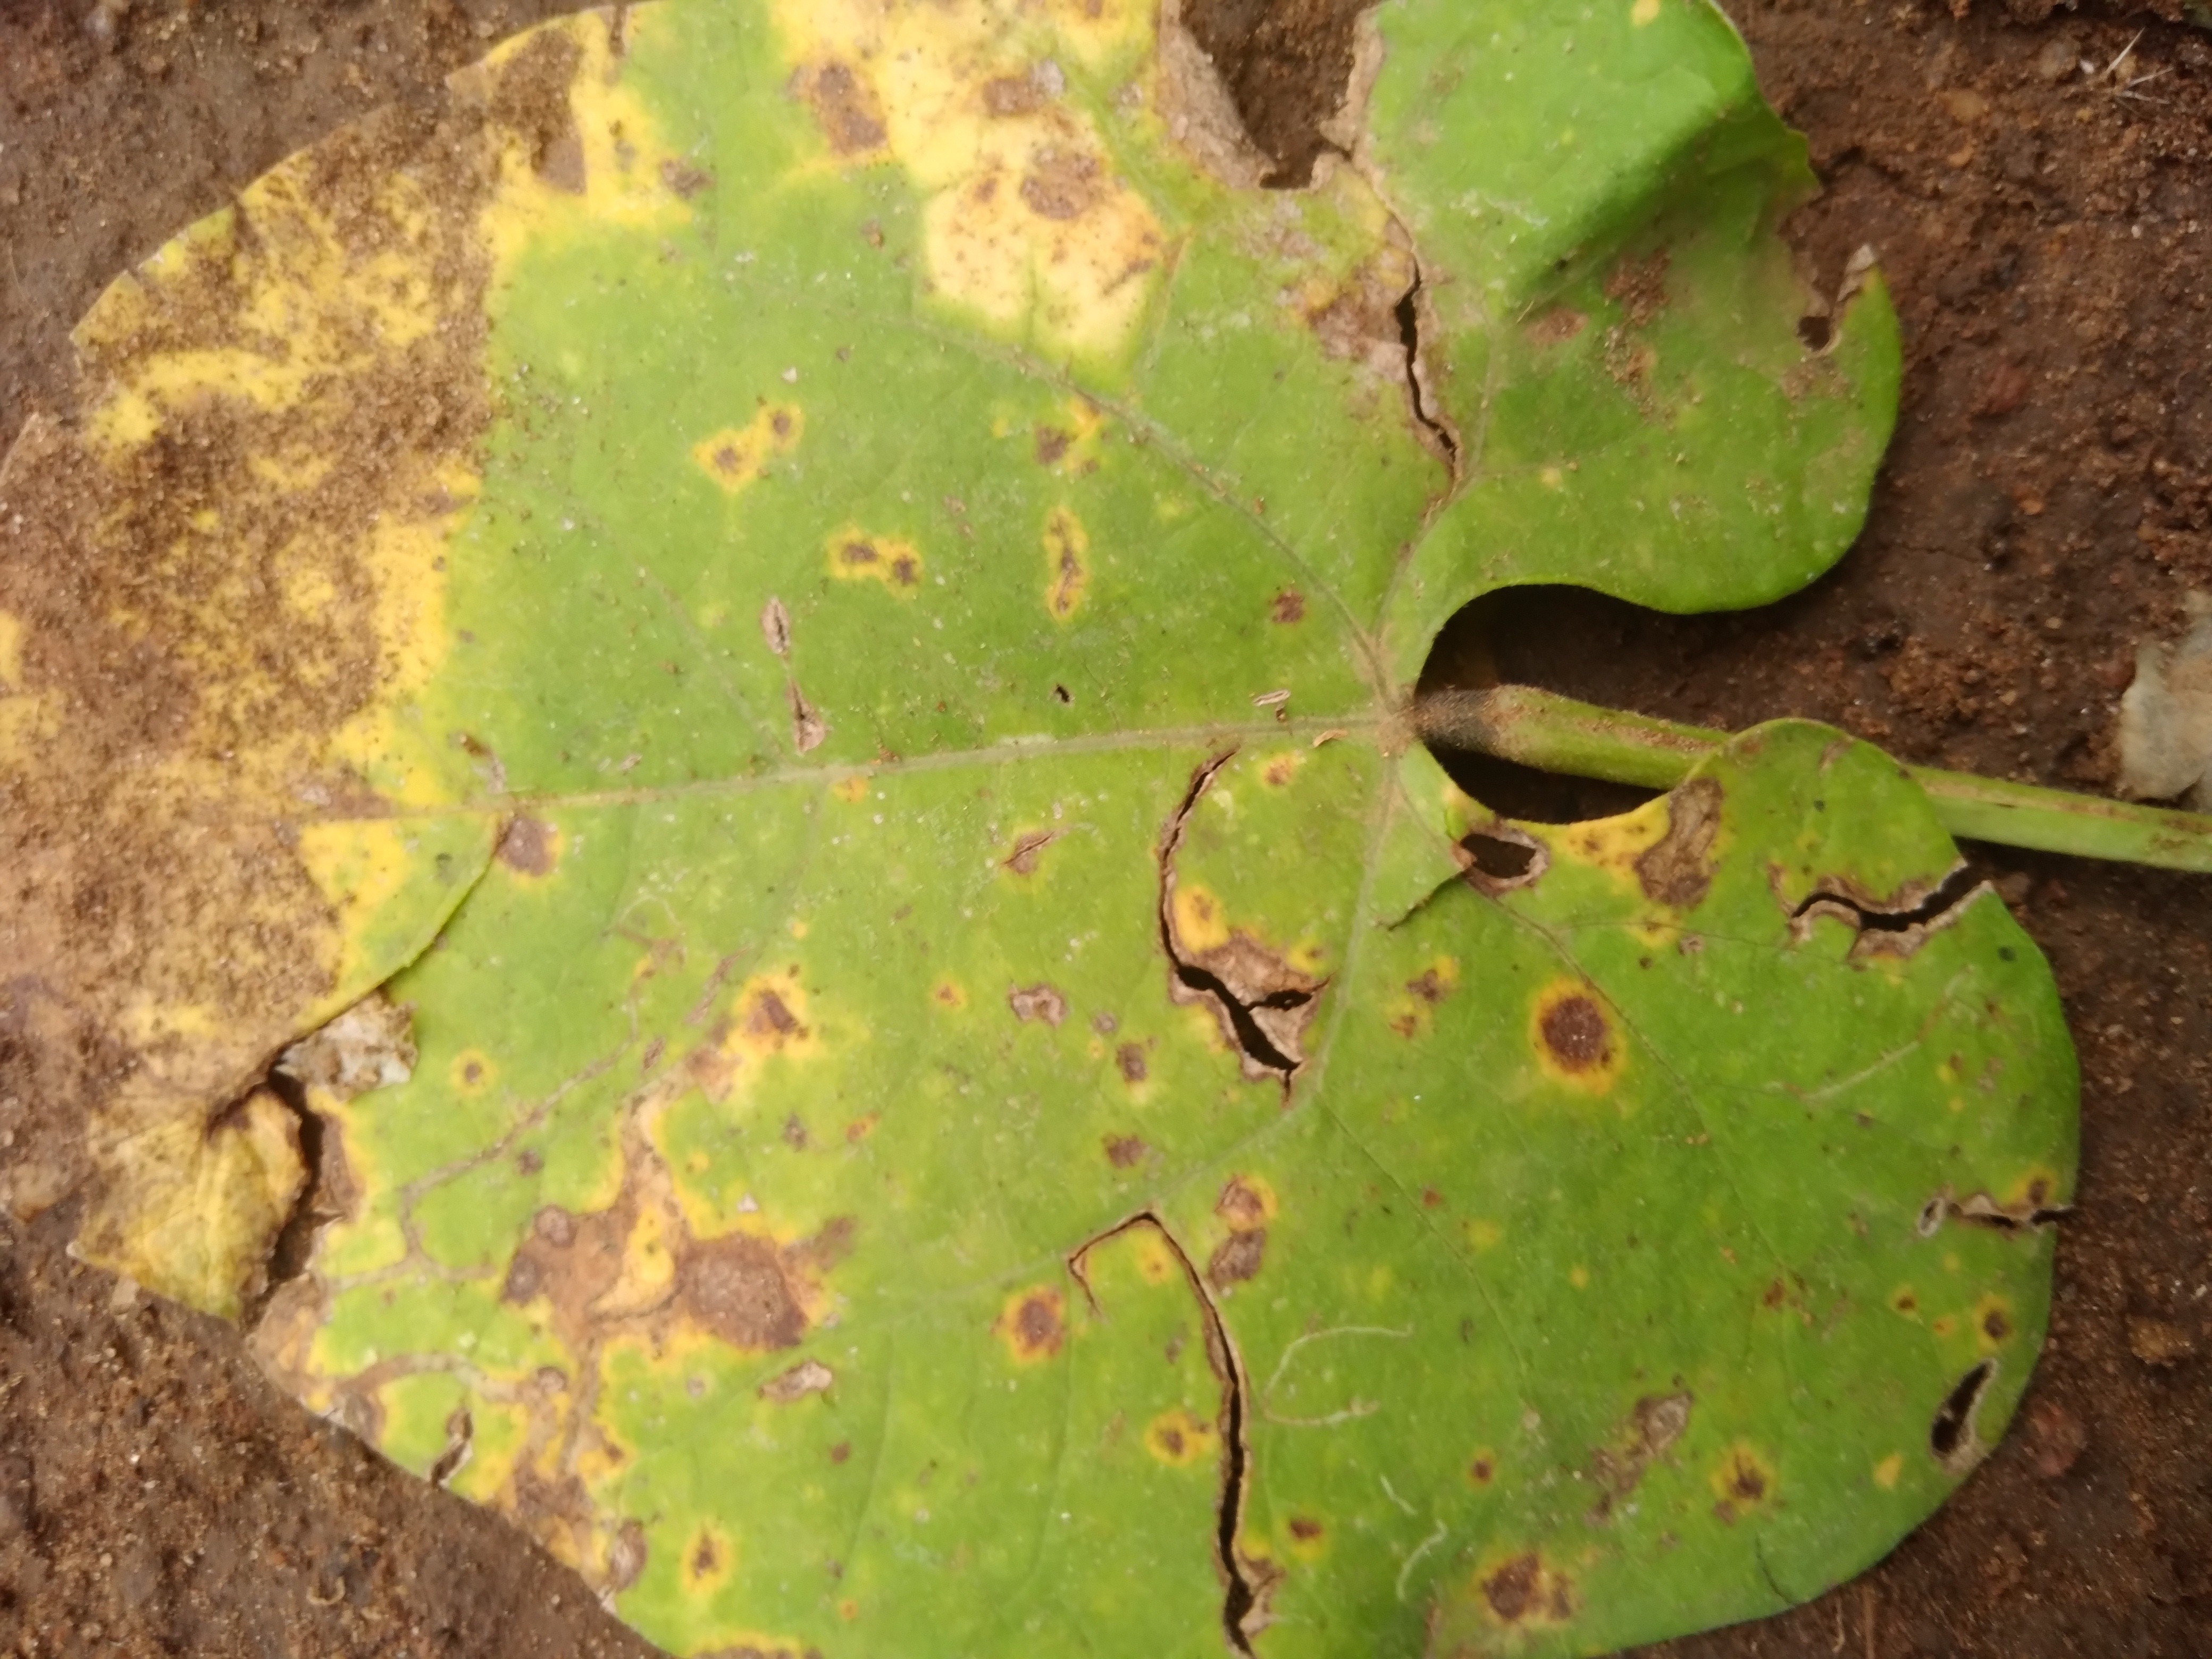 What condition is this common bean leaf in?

rust
